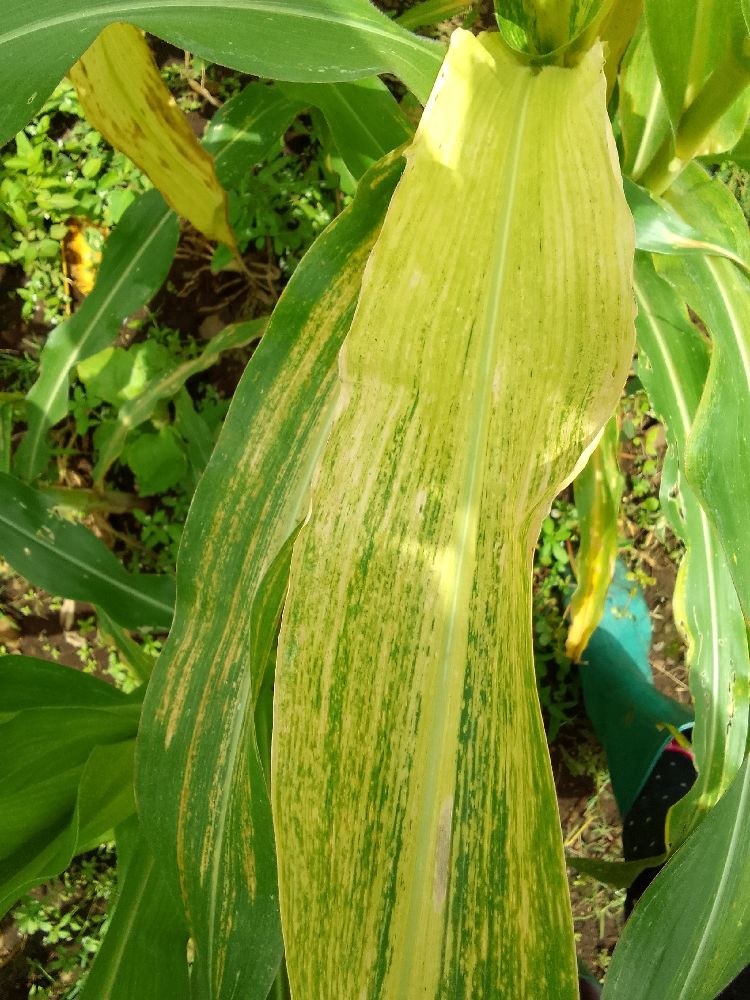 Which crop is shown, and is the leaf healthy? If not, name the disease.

maize, maize lethal necrosis
